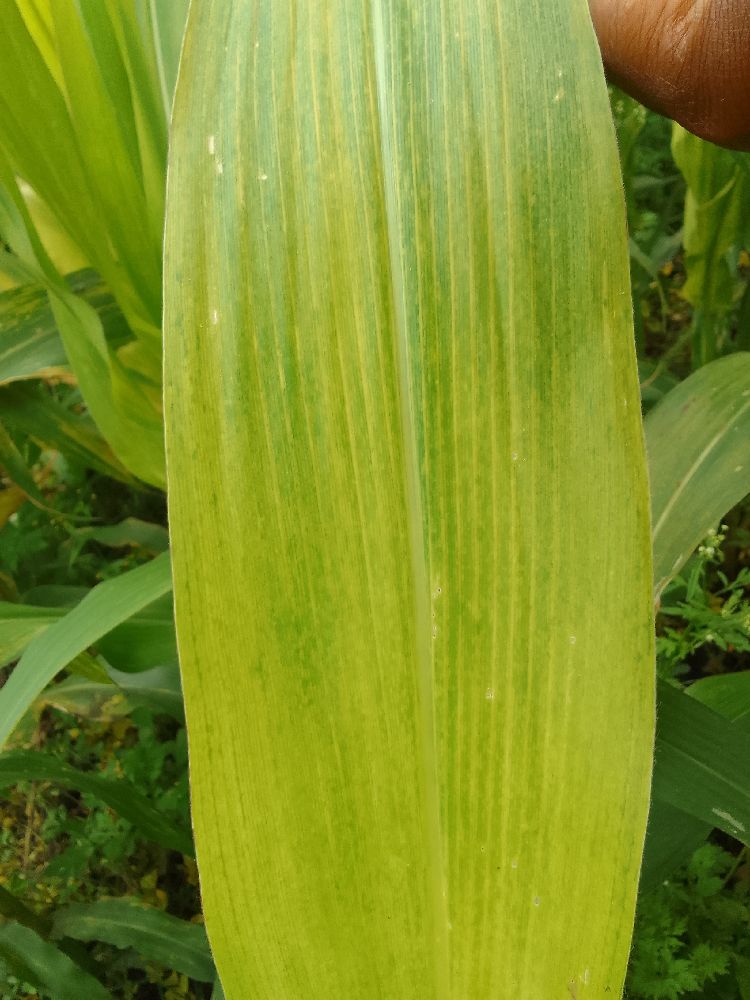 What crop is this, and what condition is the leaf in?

maize, maize lethal necrosis
